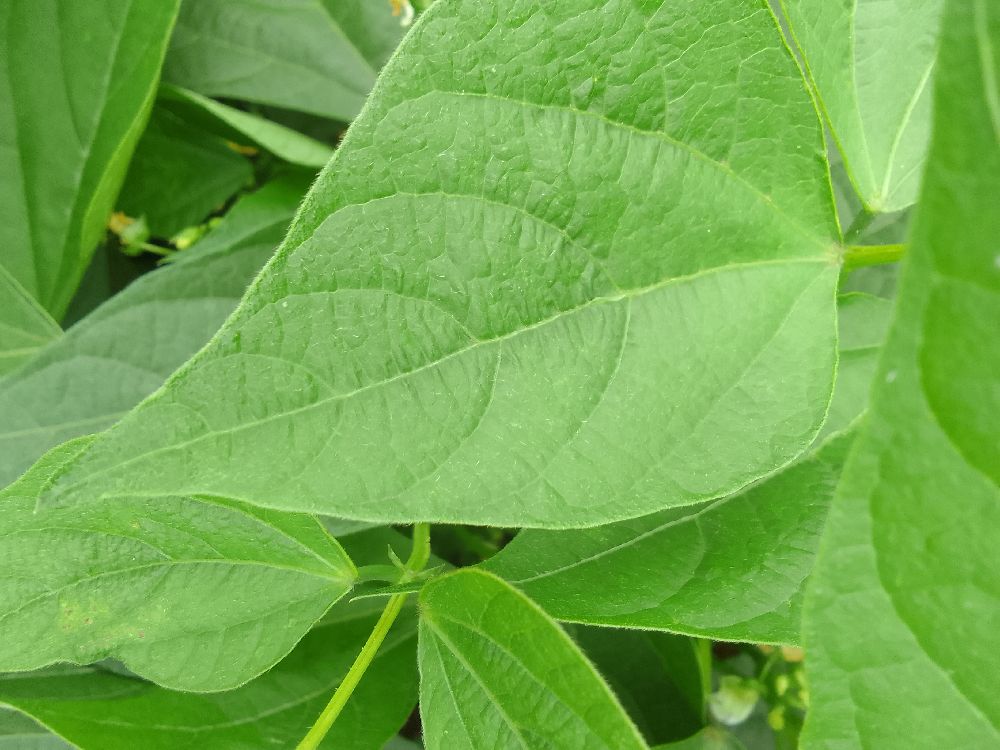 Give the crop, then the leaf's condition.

common bean, healthy
